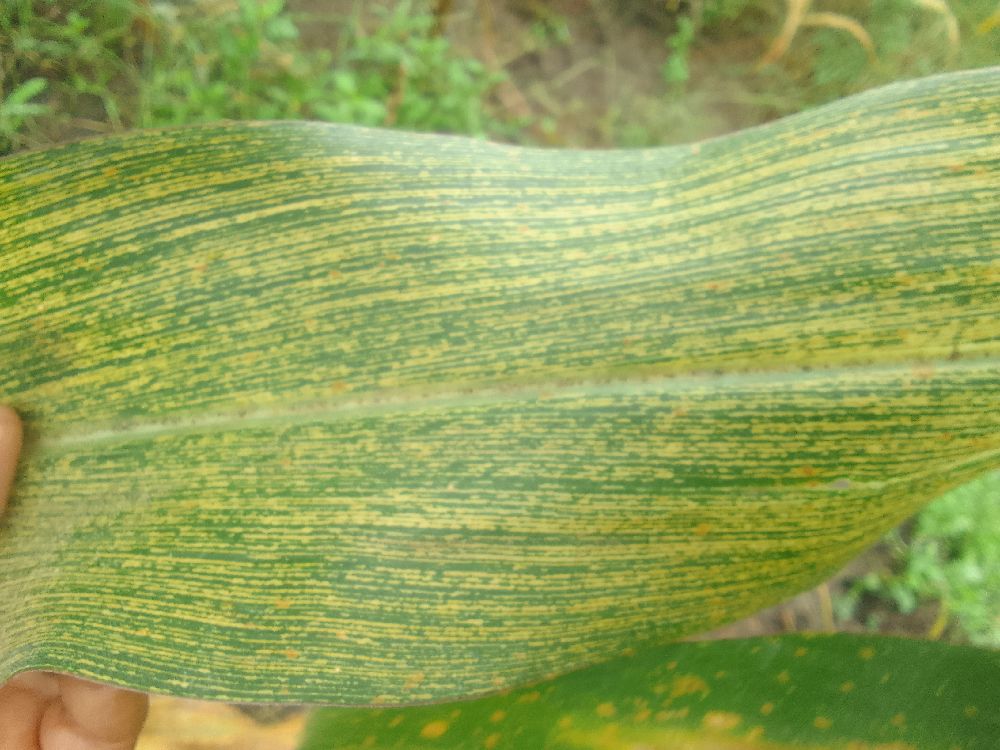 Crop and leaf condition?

maize, maize streak virus
